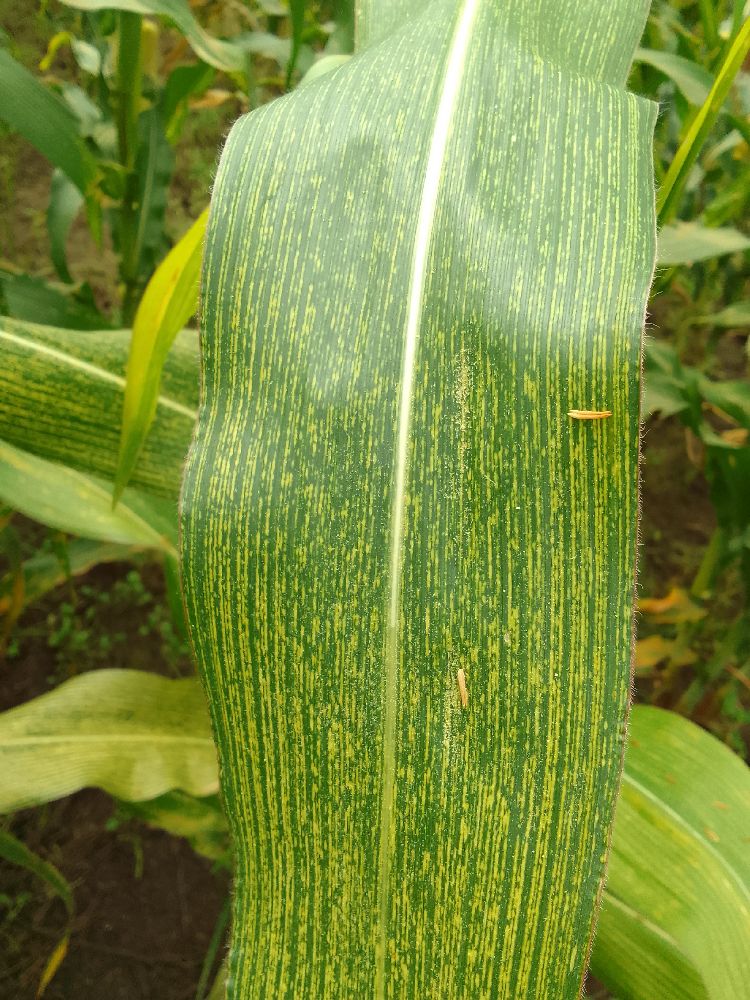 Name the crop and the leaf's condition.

maize, maize streak virus
